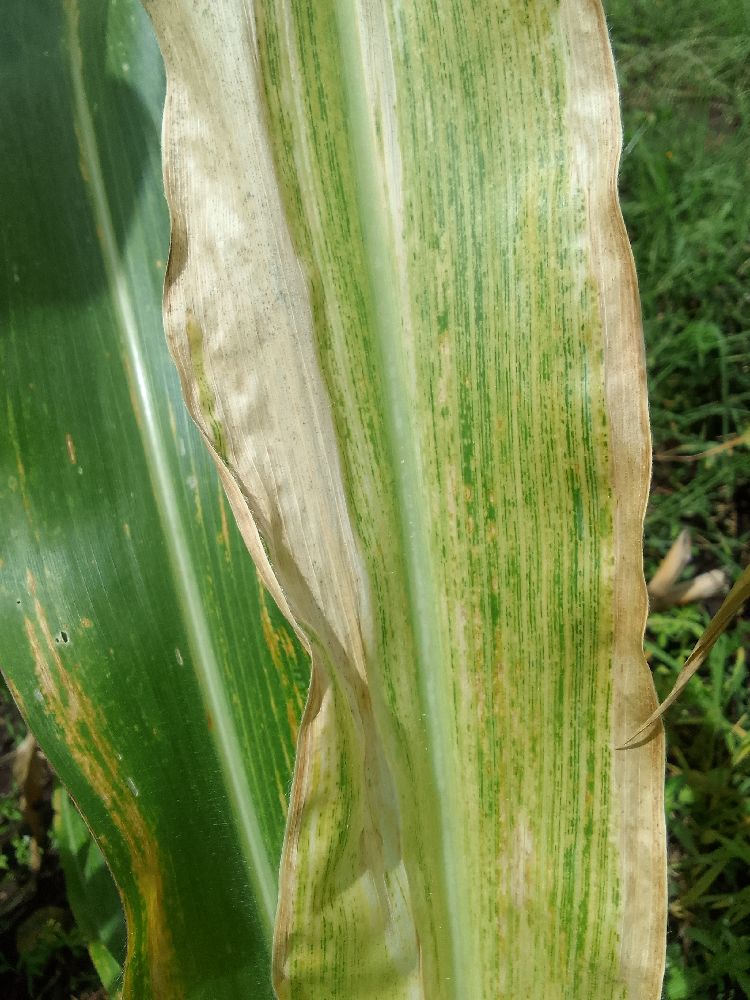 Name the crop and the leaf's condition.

maize, maize lethal necrosis
